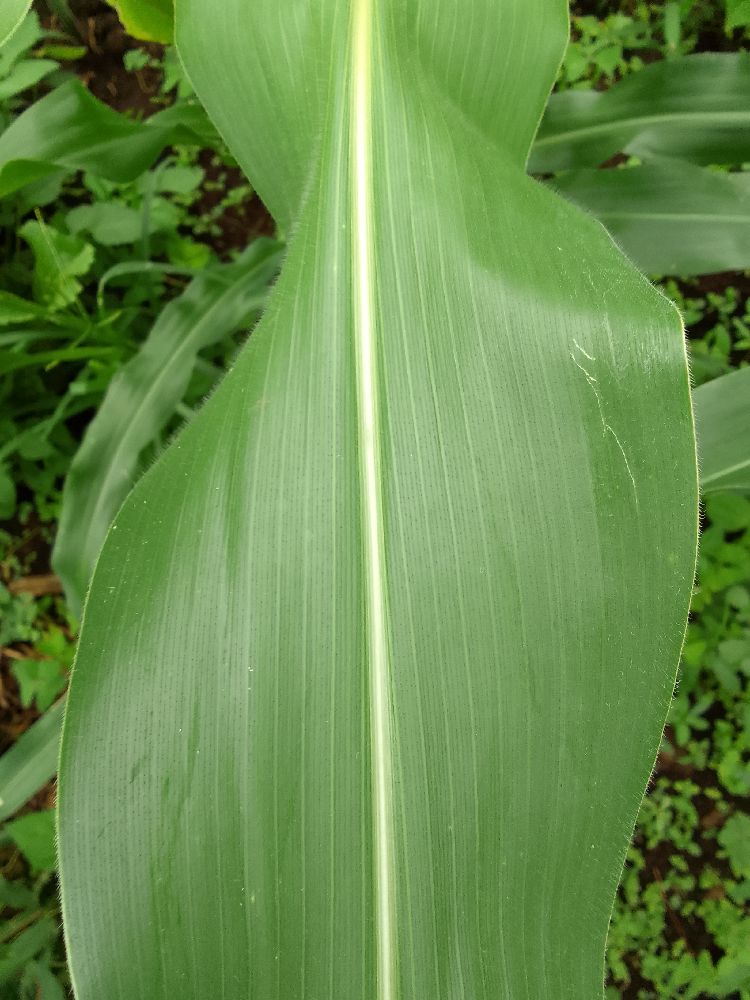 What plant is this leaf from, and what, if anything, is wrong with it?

maize, healthy
